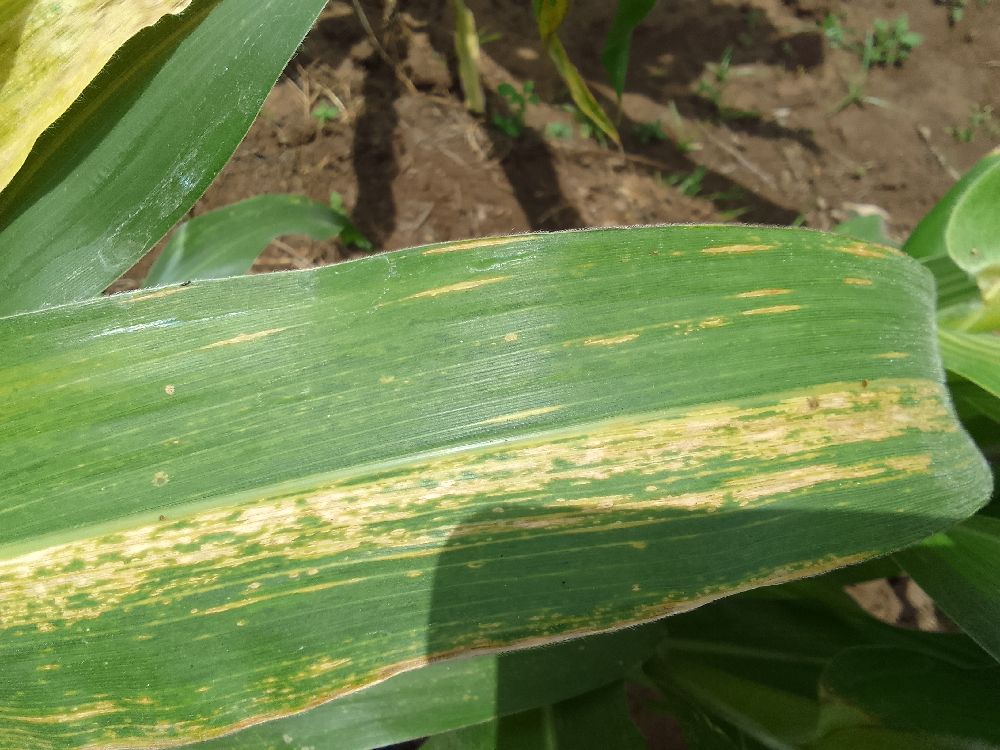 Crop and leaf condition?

maize, maize lethal necrosis
